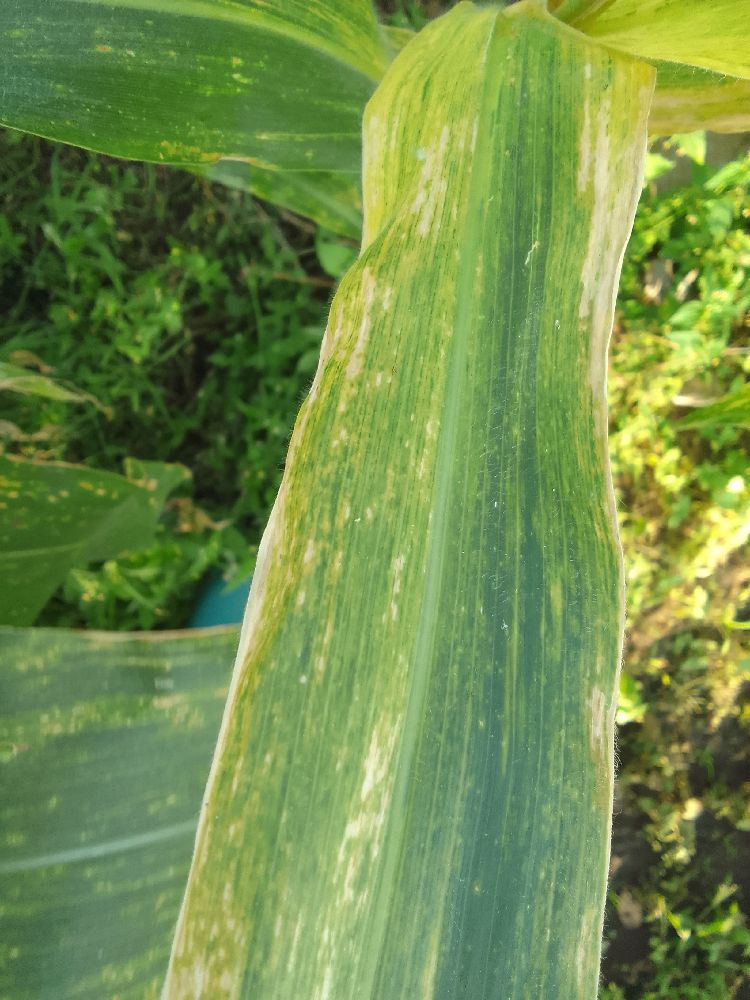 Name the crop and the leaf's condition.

maize, maize lethal necrosis
